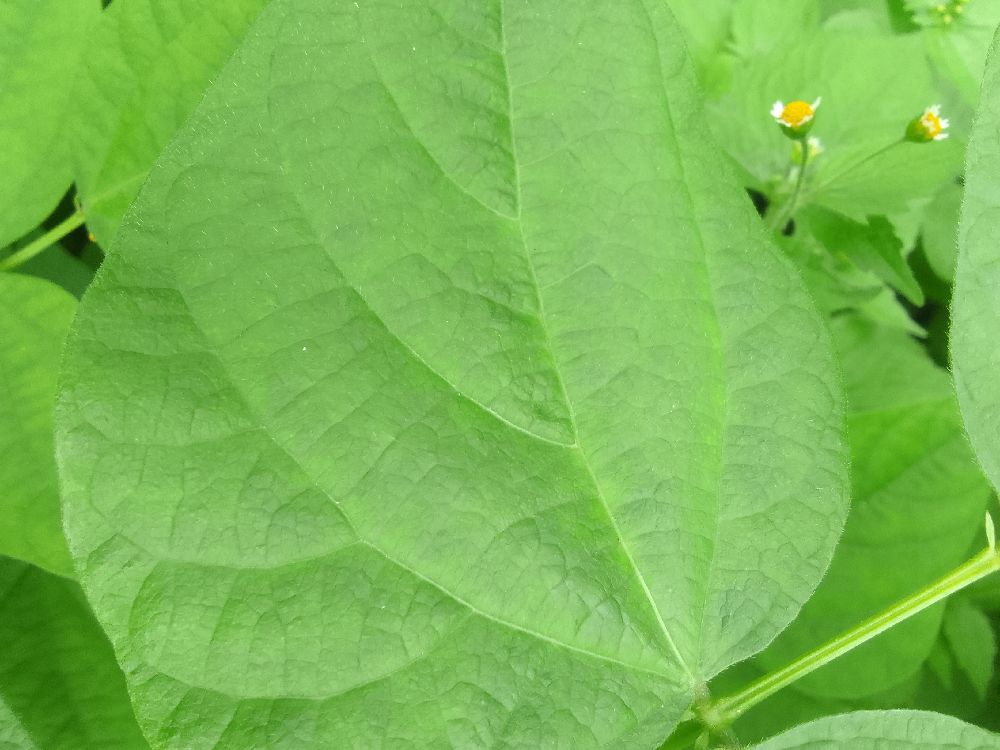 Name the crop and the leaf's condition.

common bean, healthy
